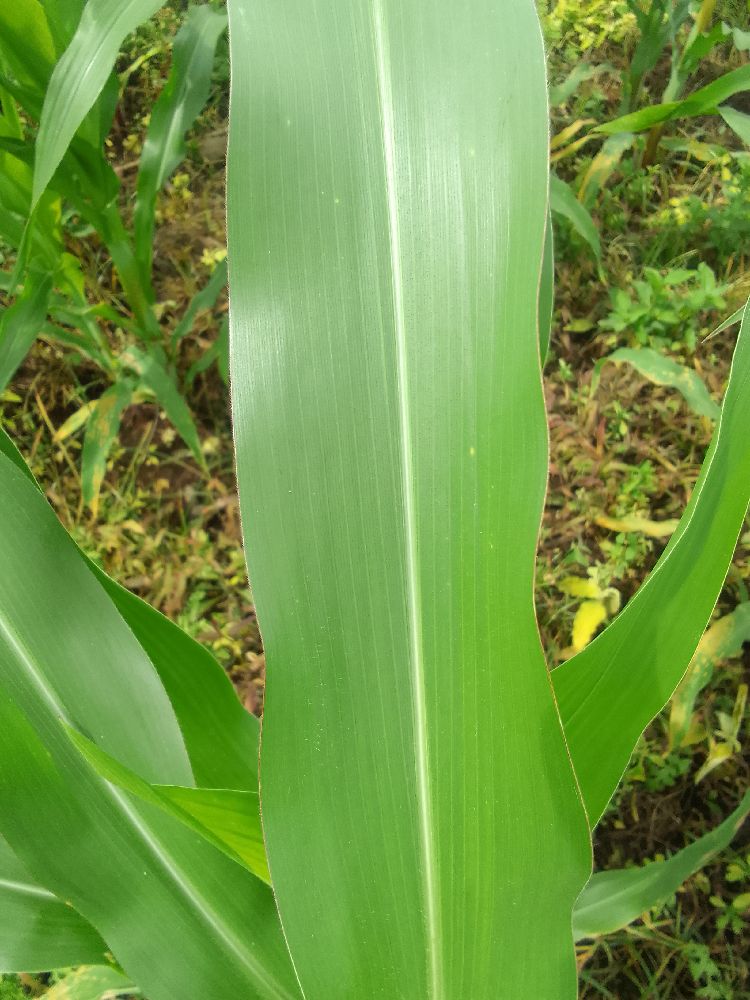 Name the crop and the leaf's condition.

maize, healthy
